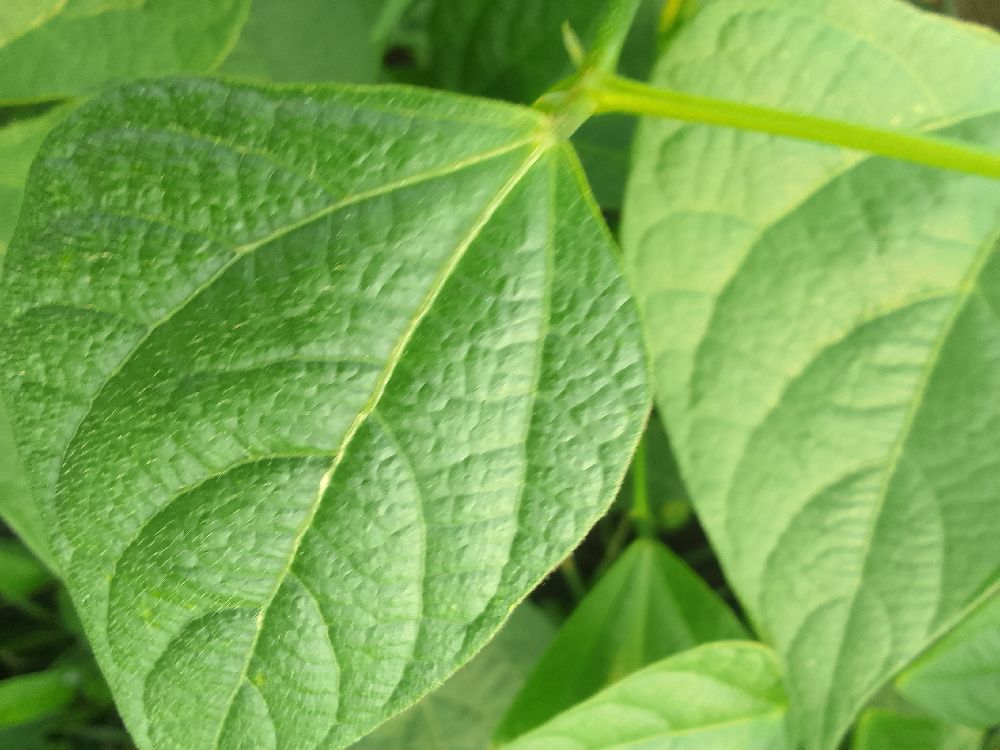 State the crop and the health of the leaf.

common bean, healthy
